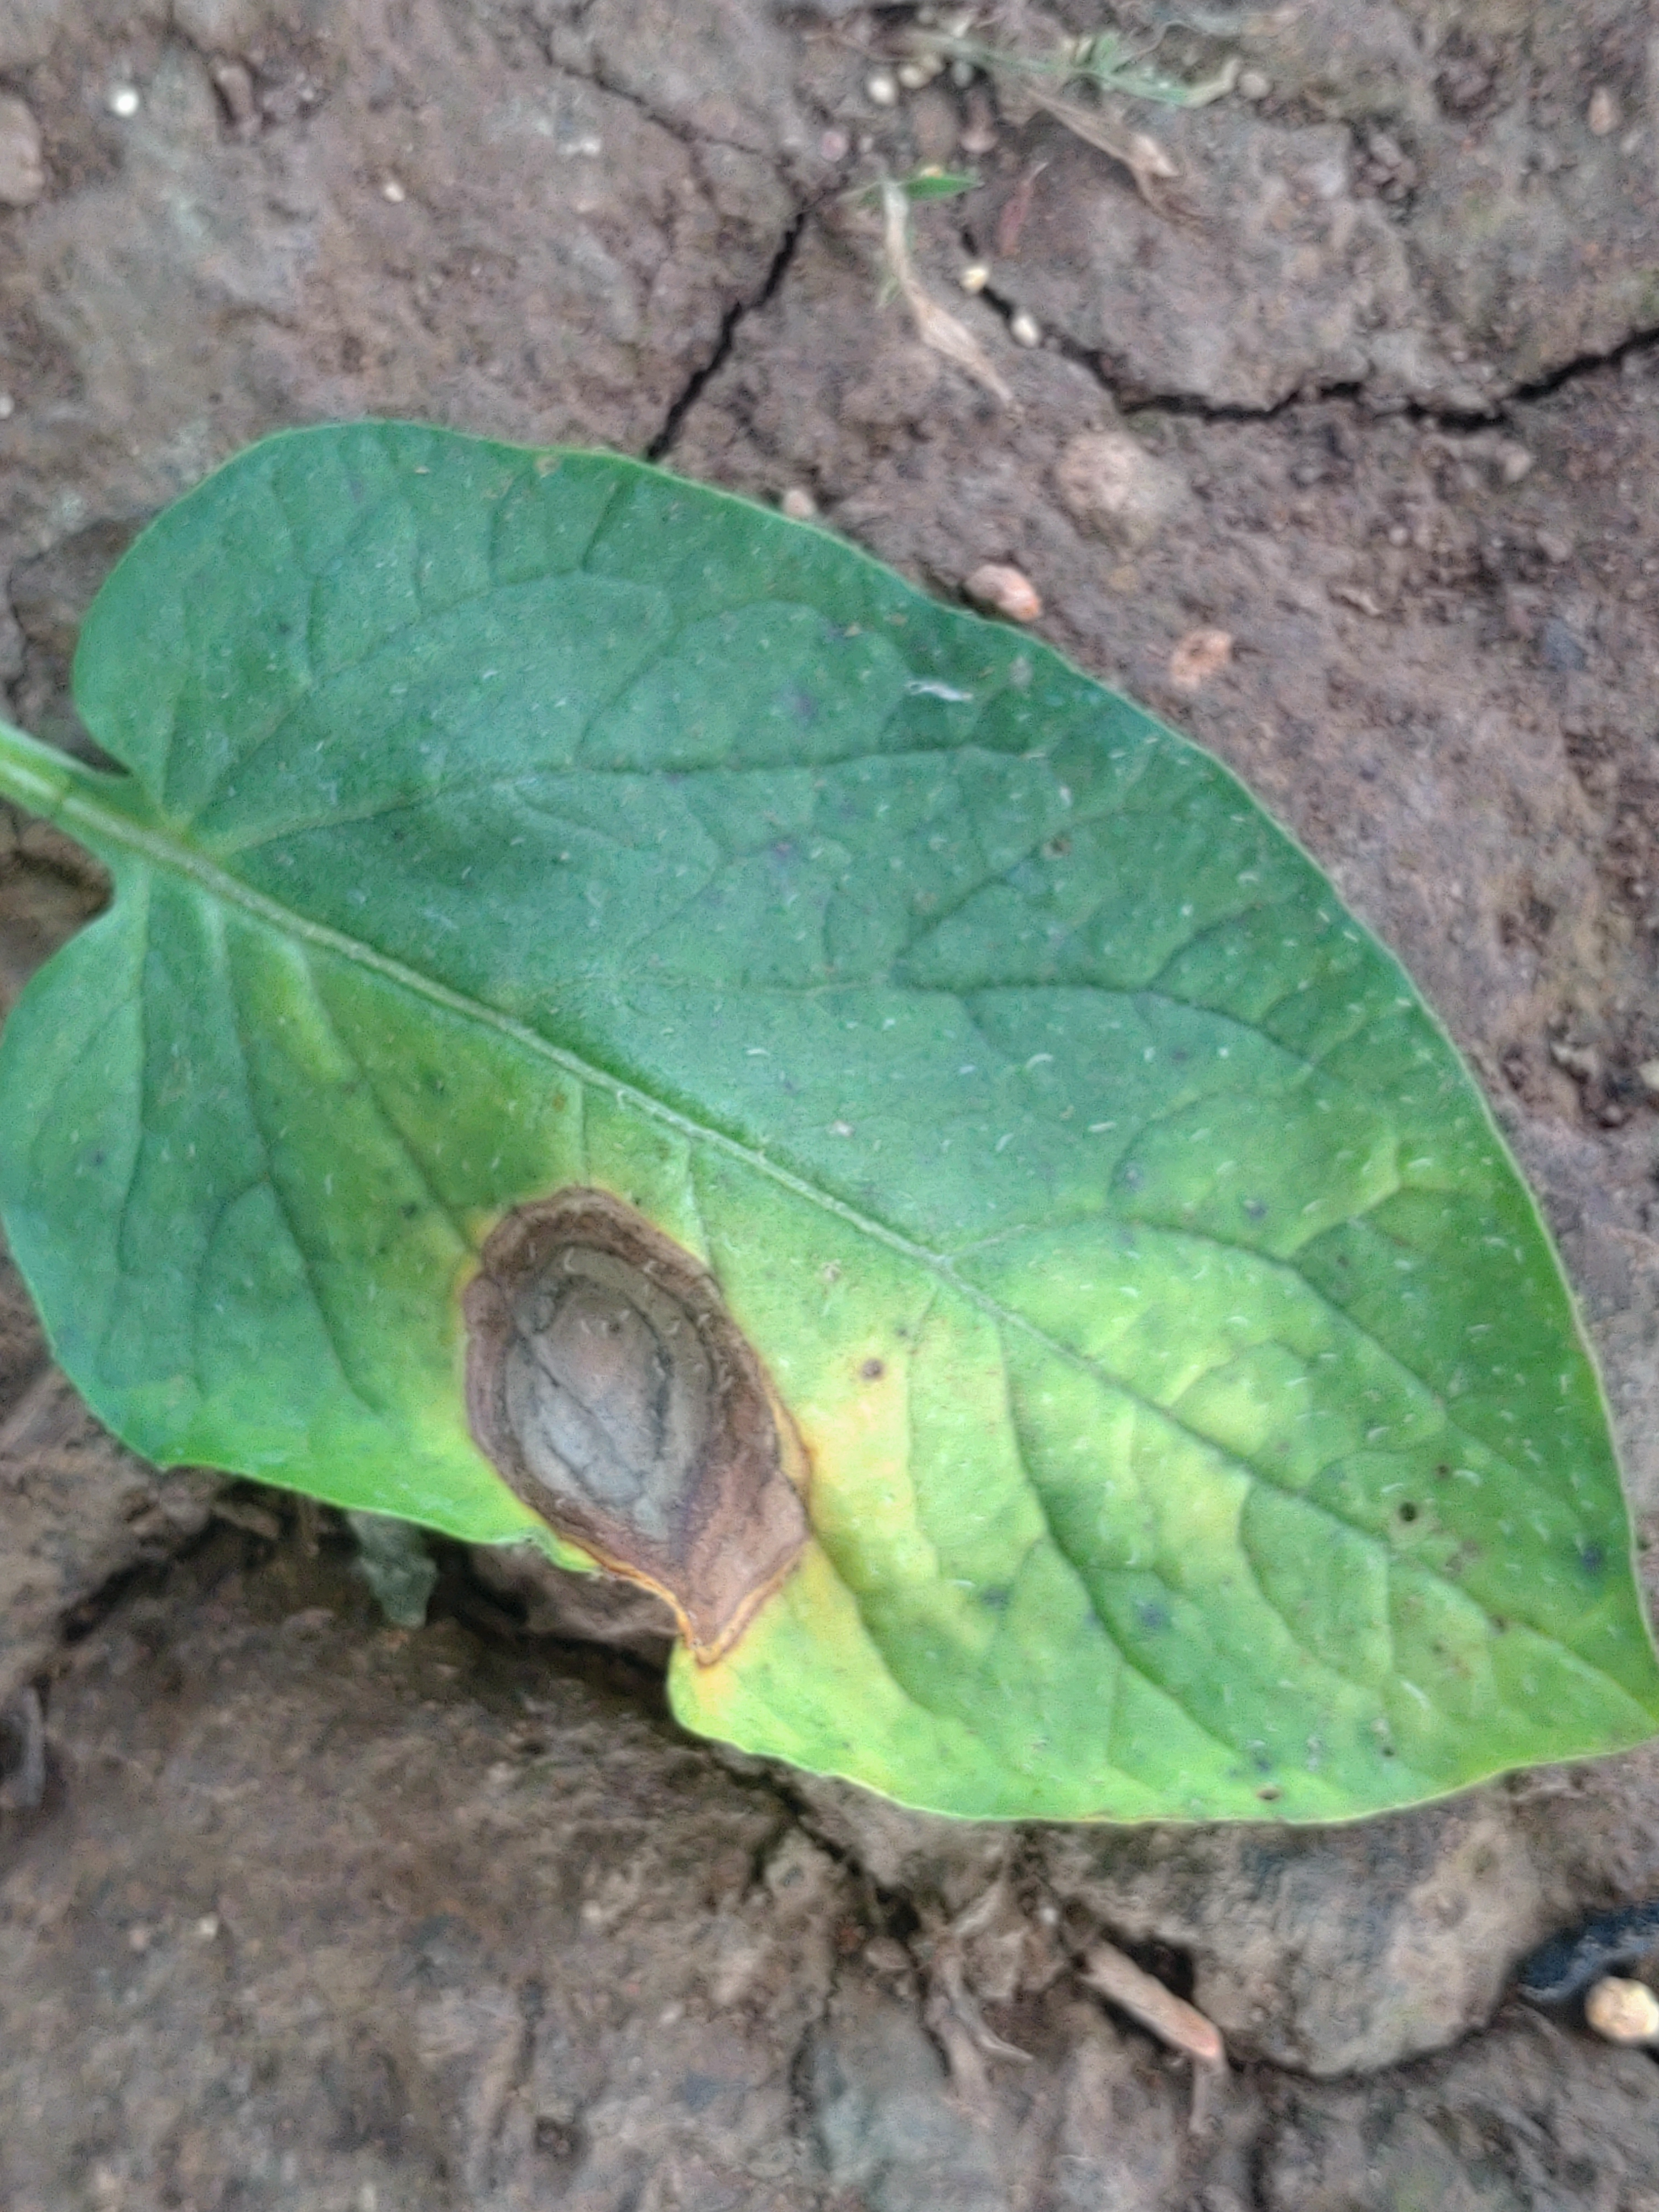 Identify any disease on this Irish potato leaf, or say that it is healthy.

early blight
